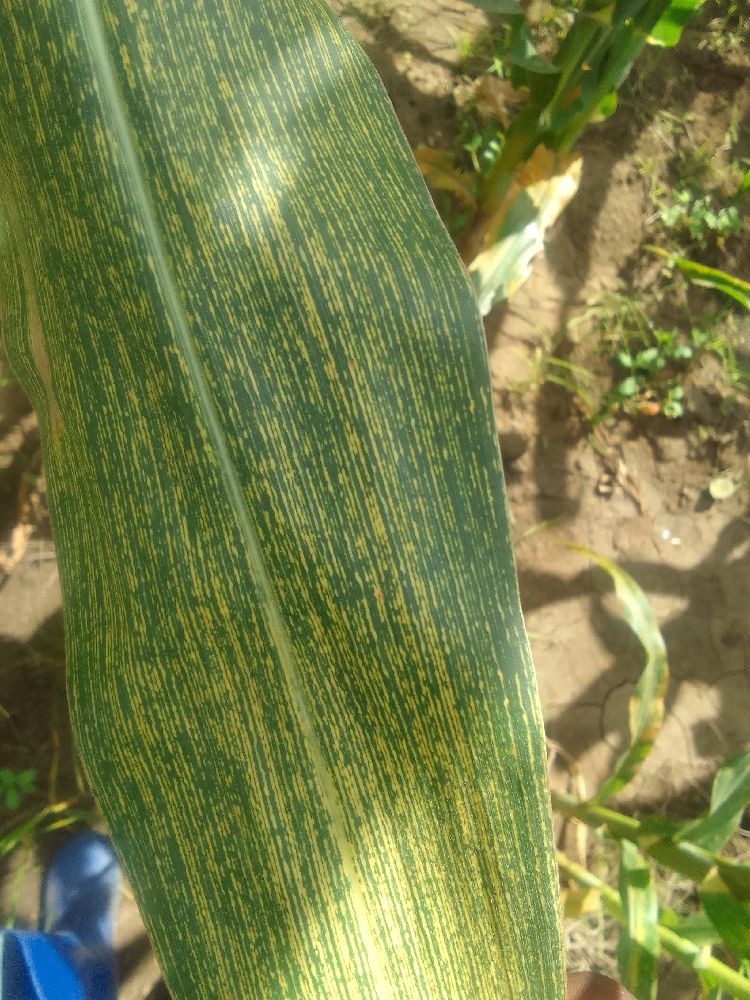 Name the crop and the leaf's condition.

maize, maize streak virus
